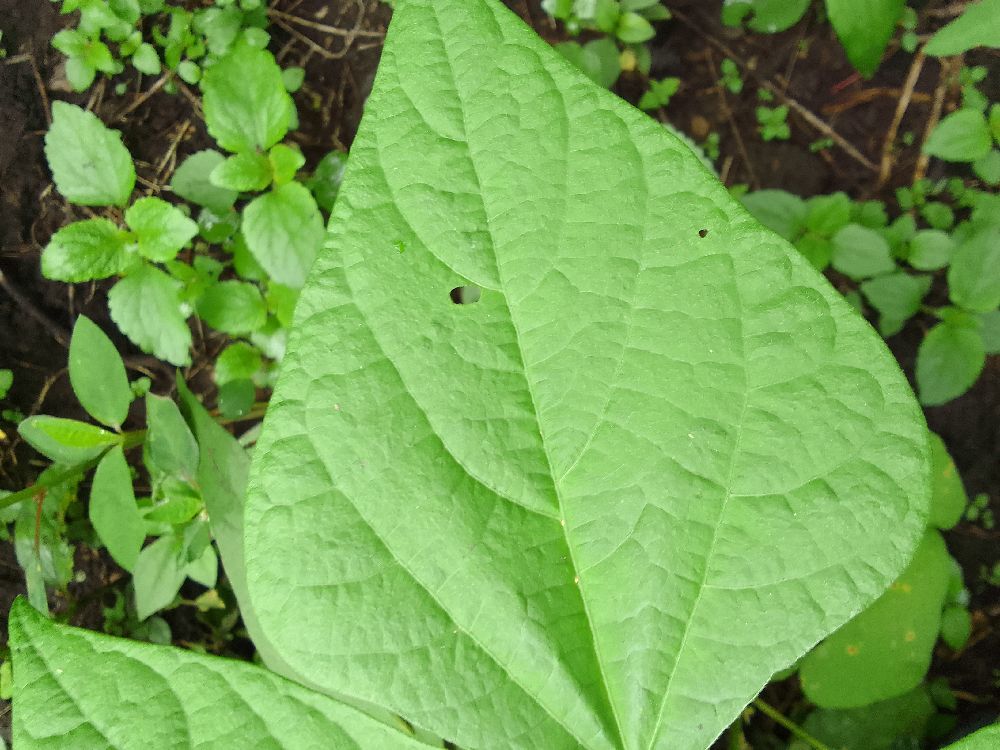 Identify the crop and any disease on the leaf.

common bean, healthy
